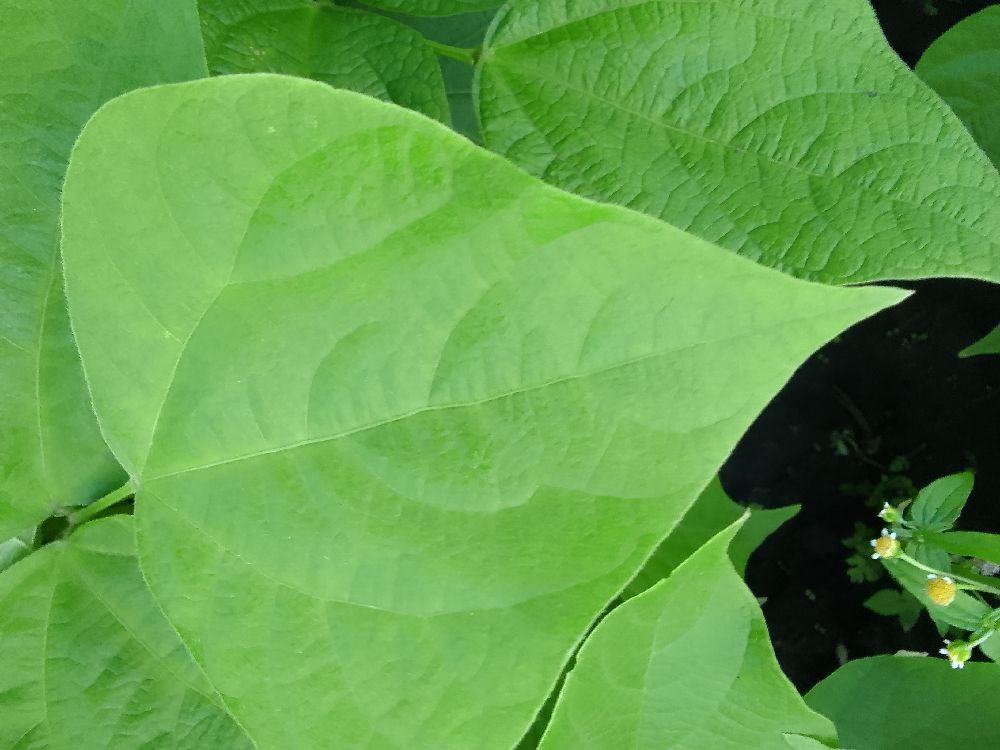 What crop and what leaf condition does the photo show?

common bean, healthy
